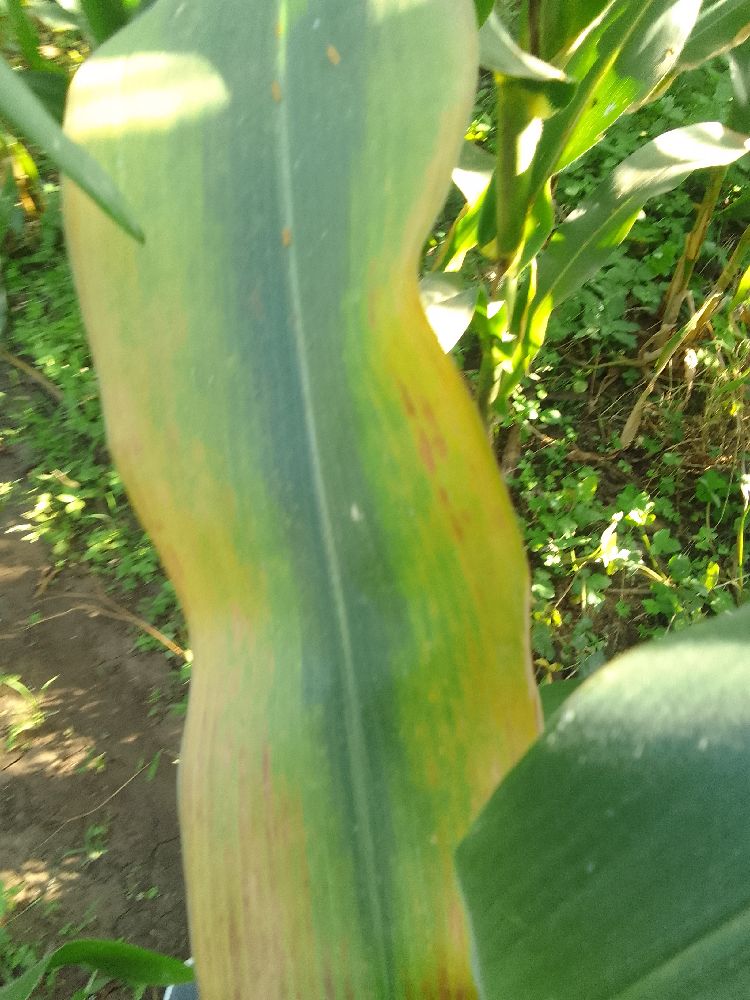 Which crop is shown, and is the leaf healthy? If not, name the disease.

maize, maize lethal necrosis
